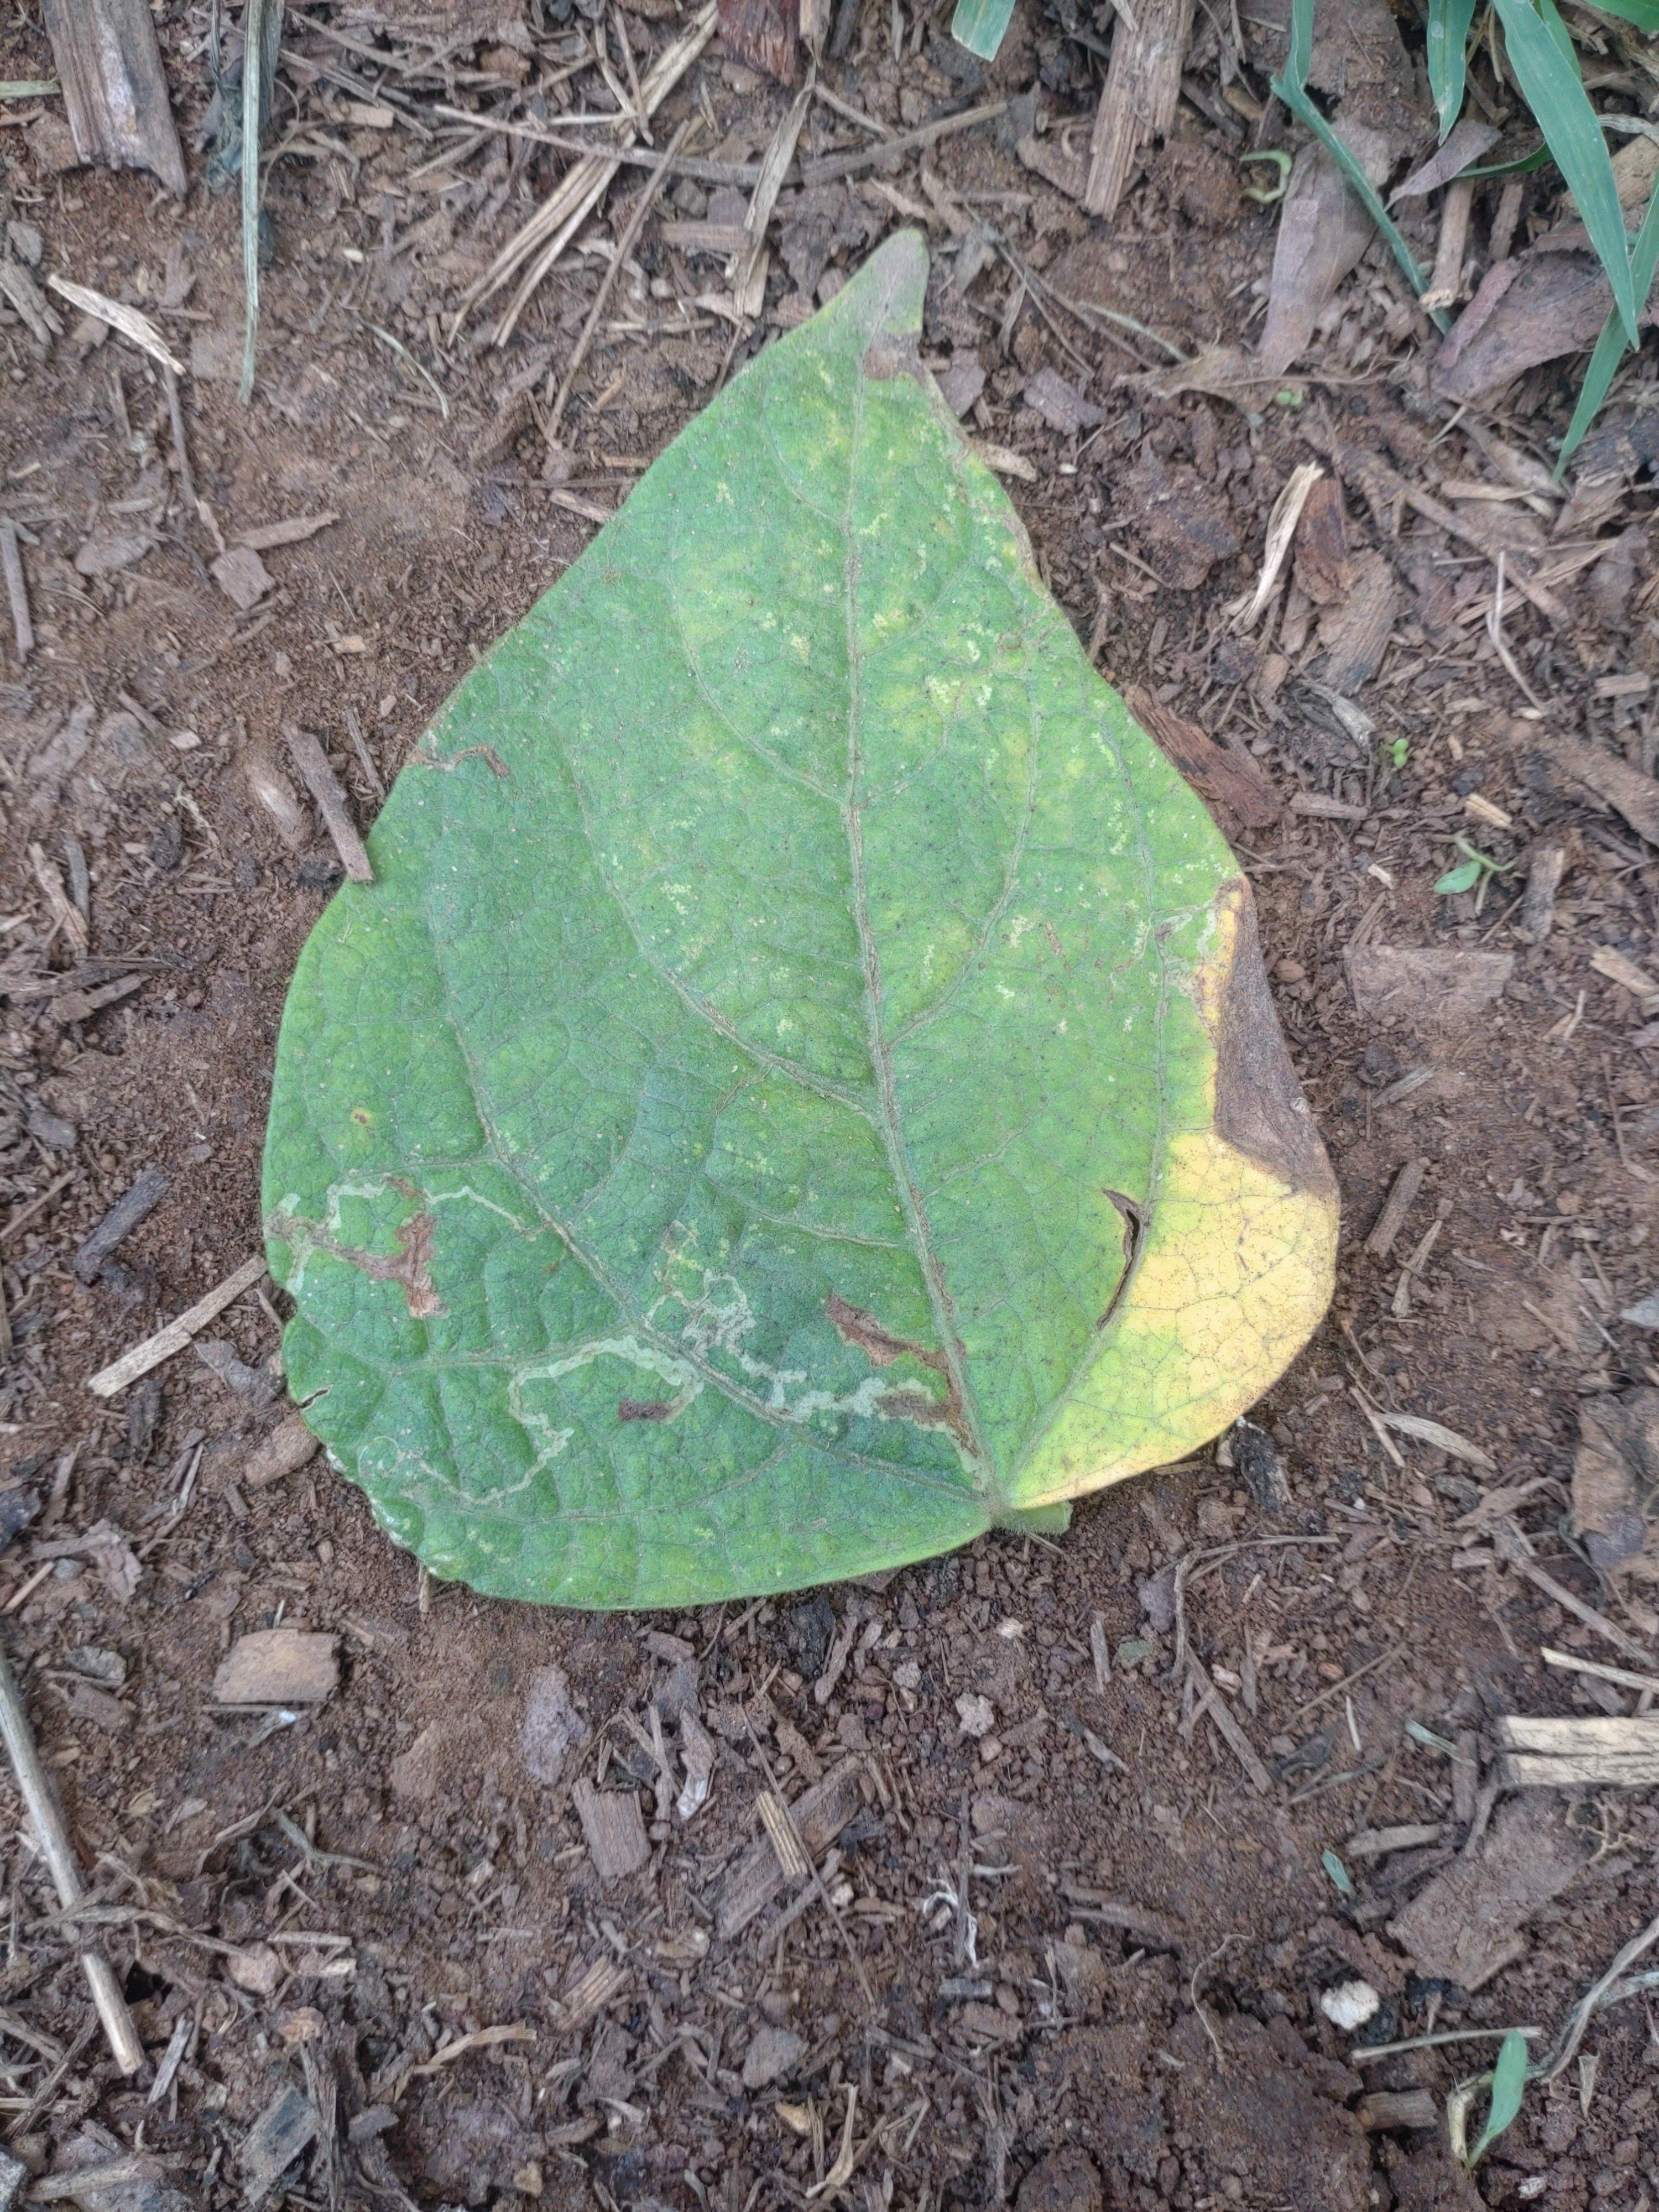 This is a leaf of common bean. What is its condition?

rust
